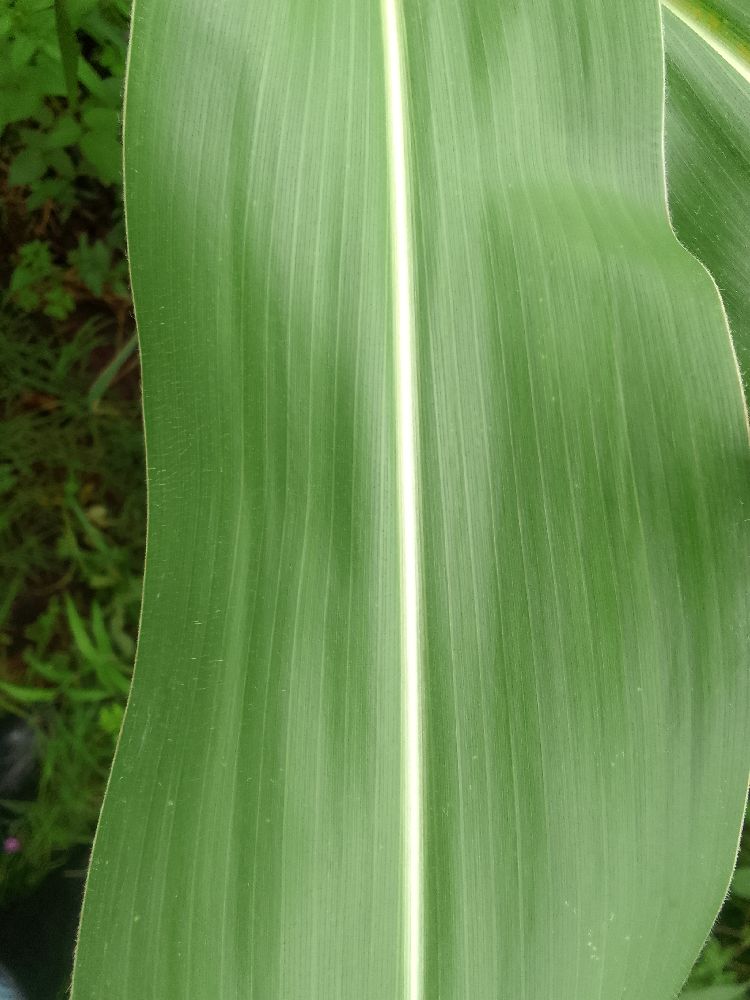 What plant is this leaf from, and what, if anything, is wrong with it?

maize, healthy
